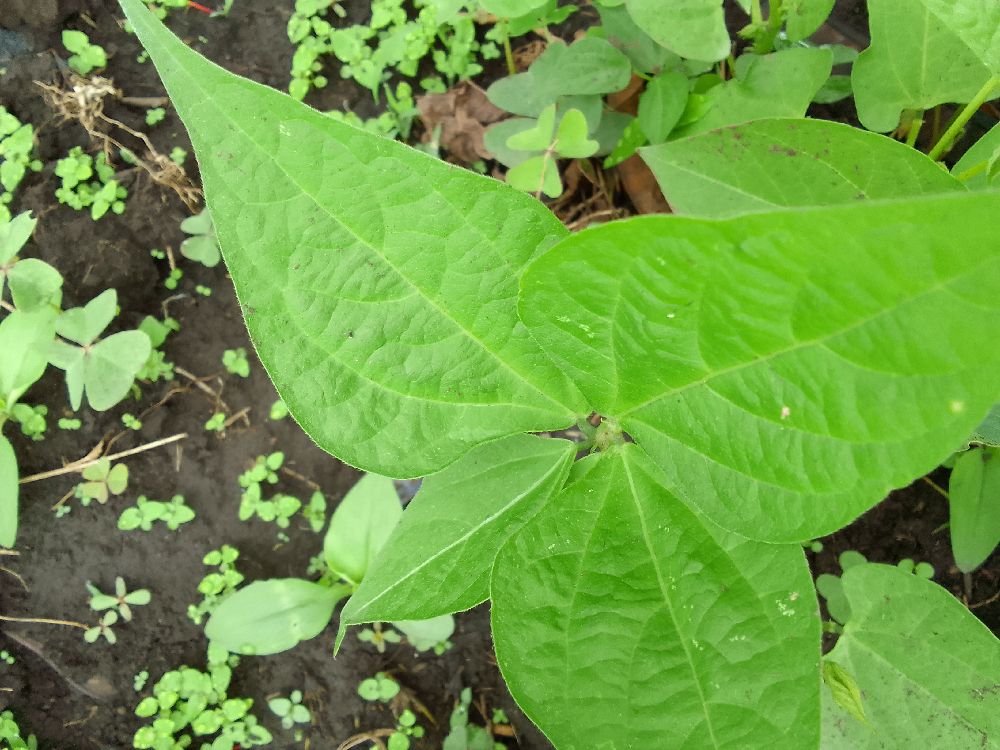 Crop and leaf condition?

common bean, healthy
